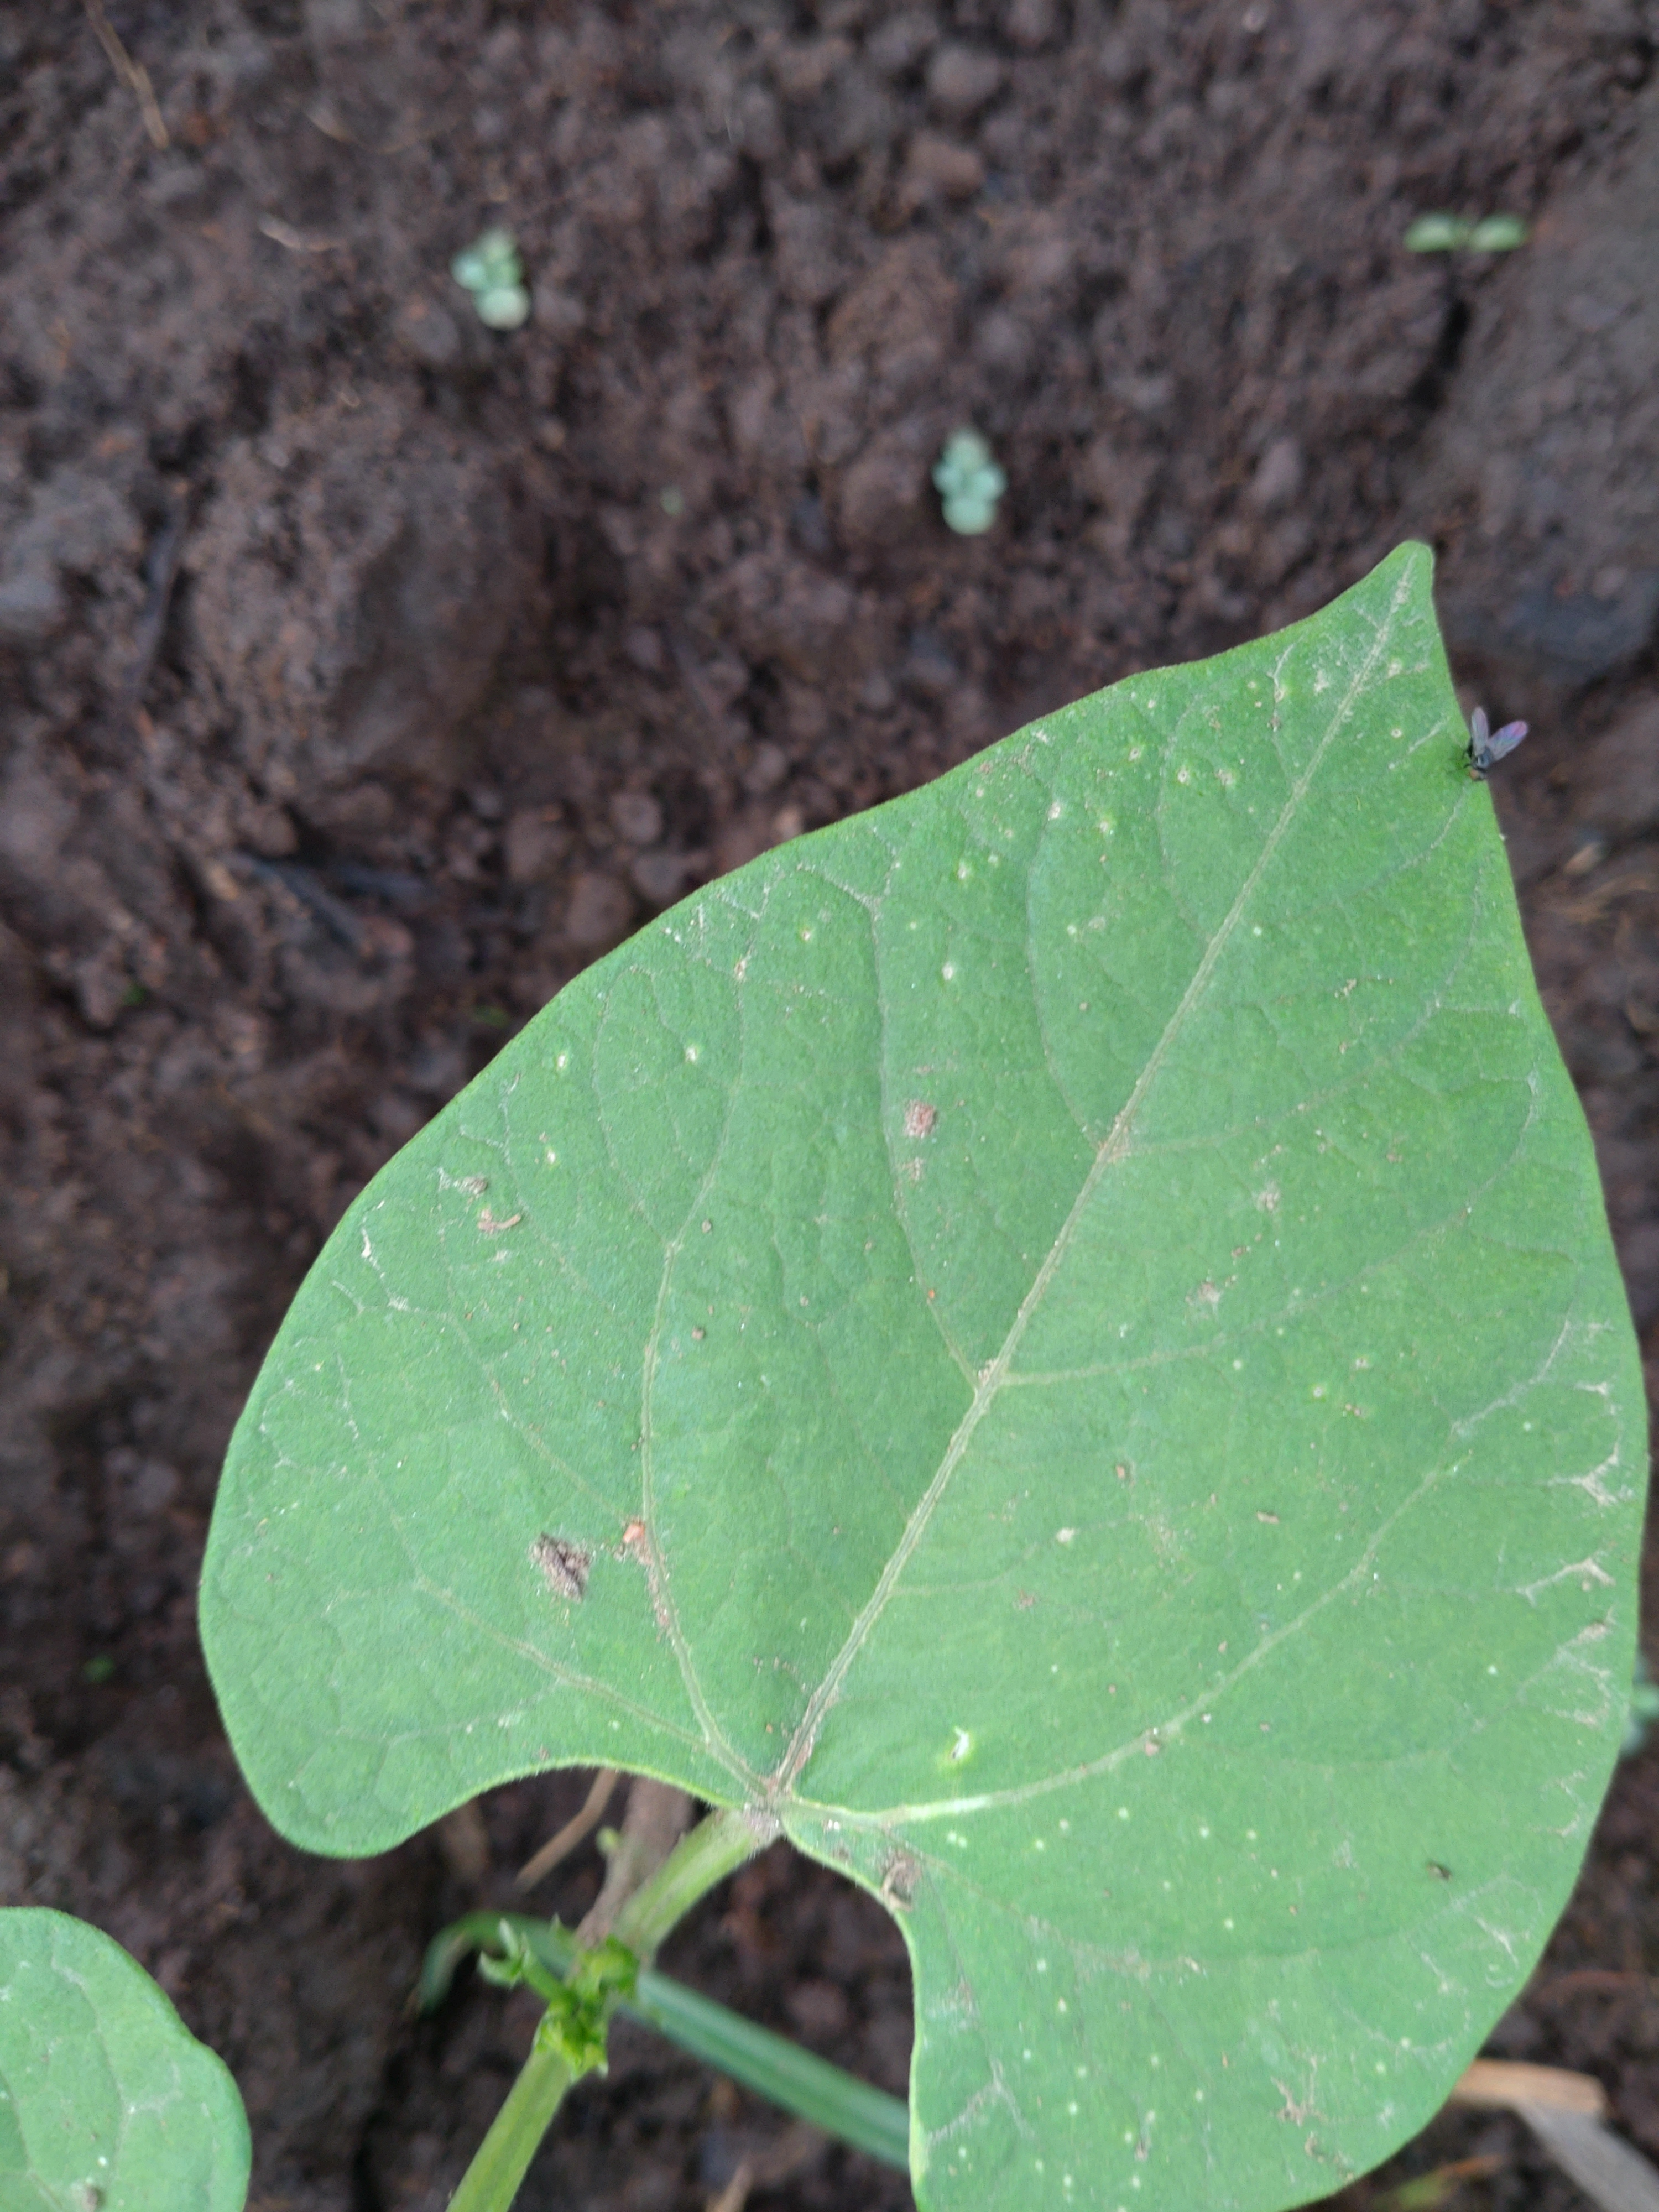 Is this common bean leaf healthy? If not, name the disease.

healthy
